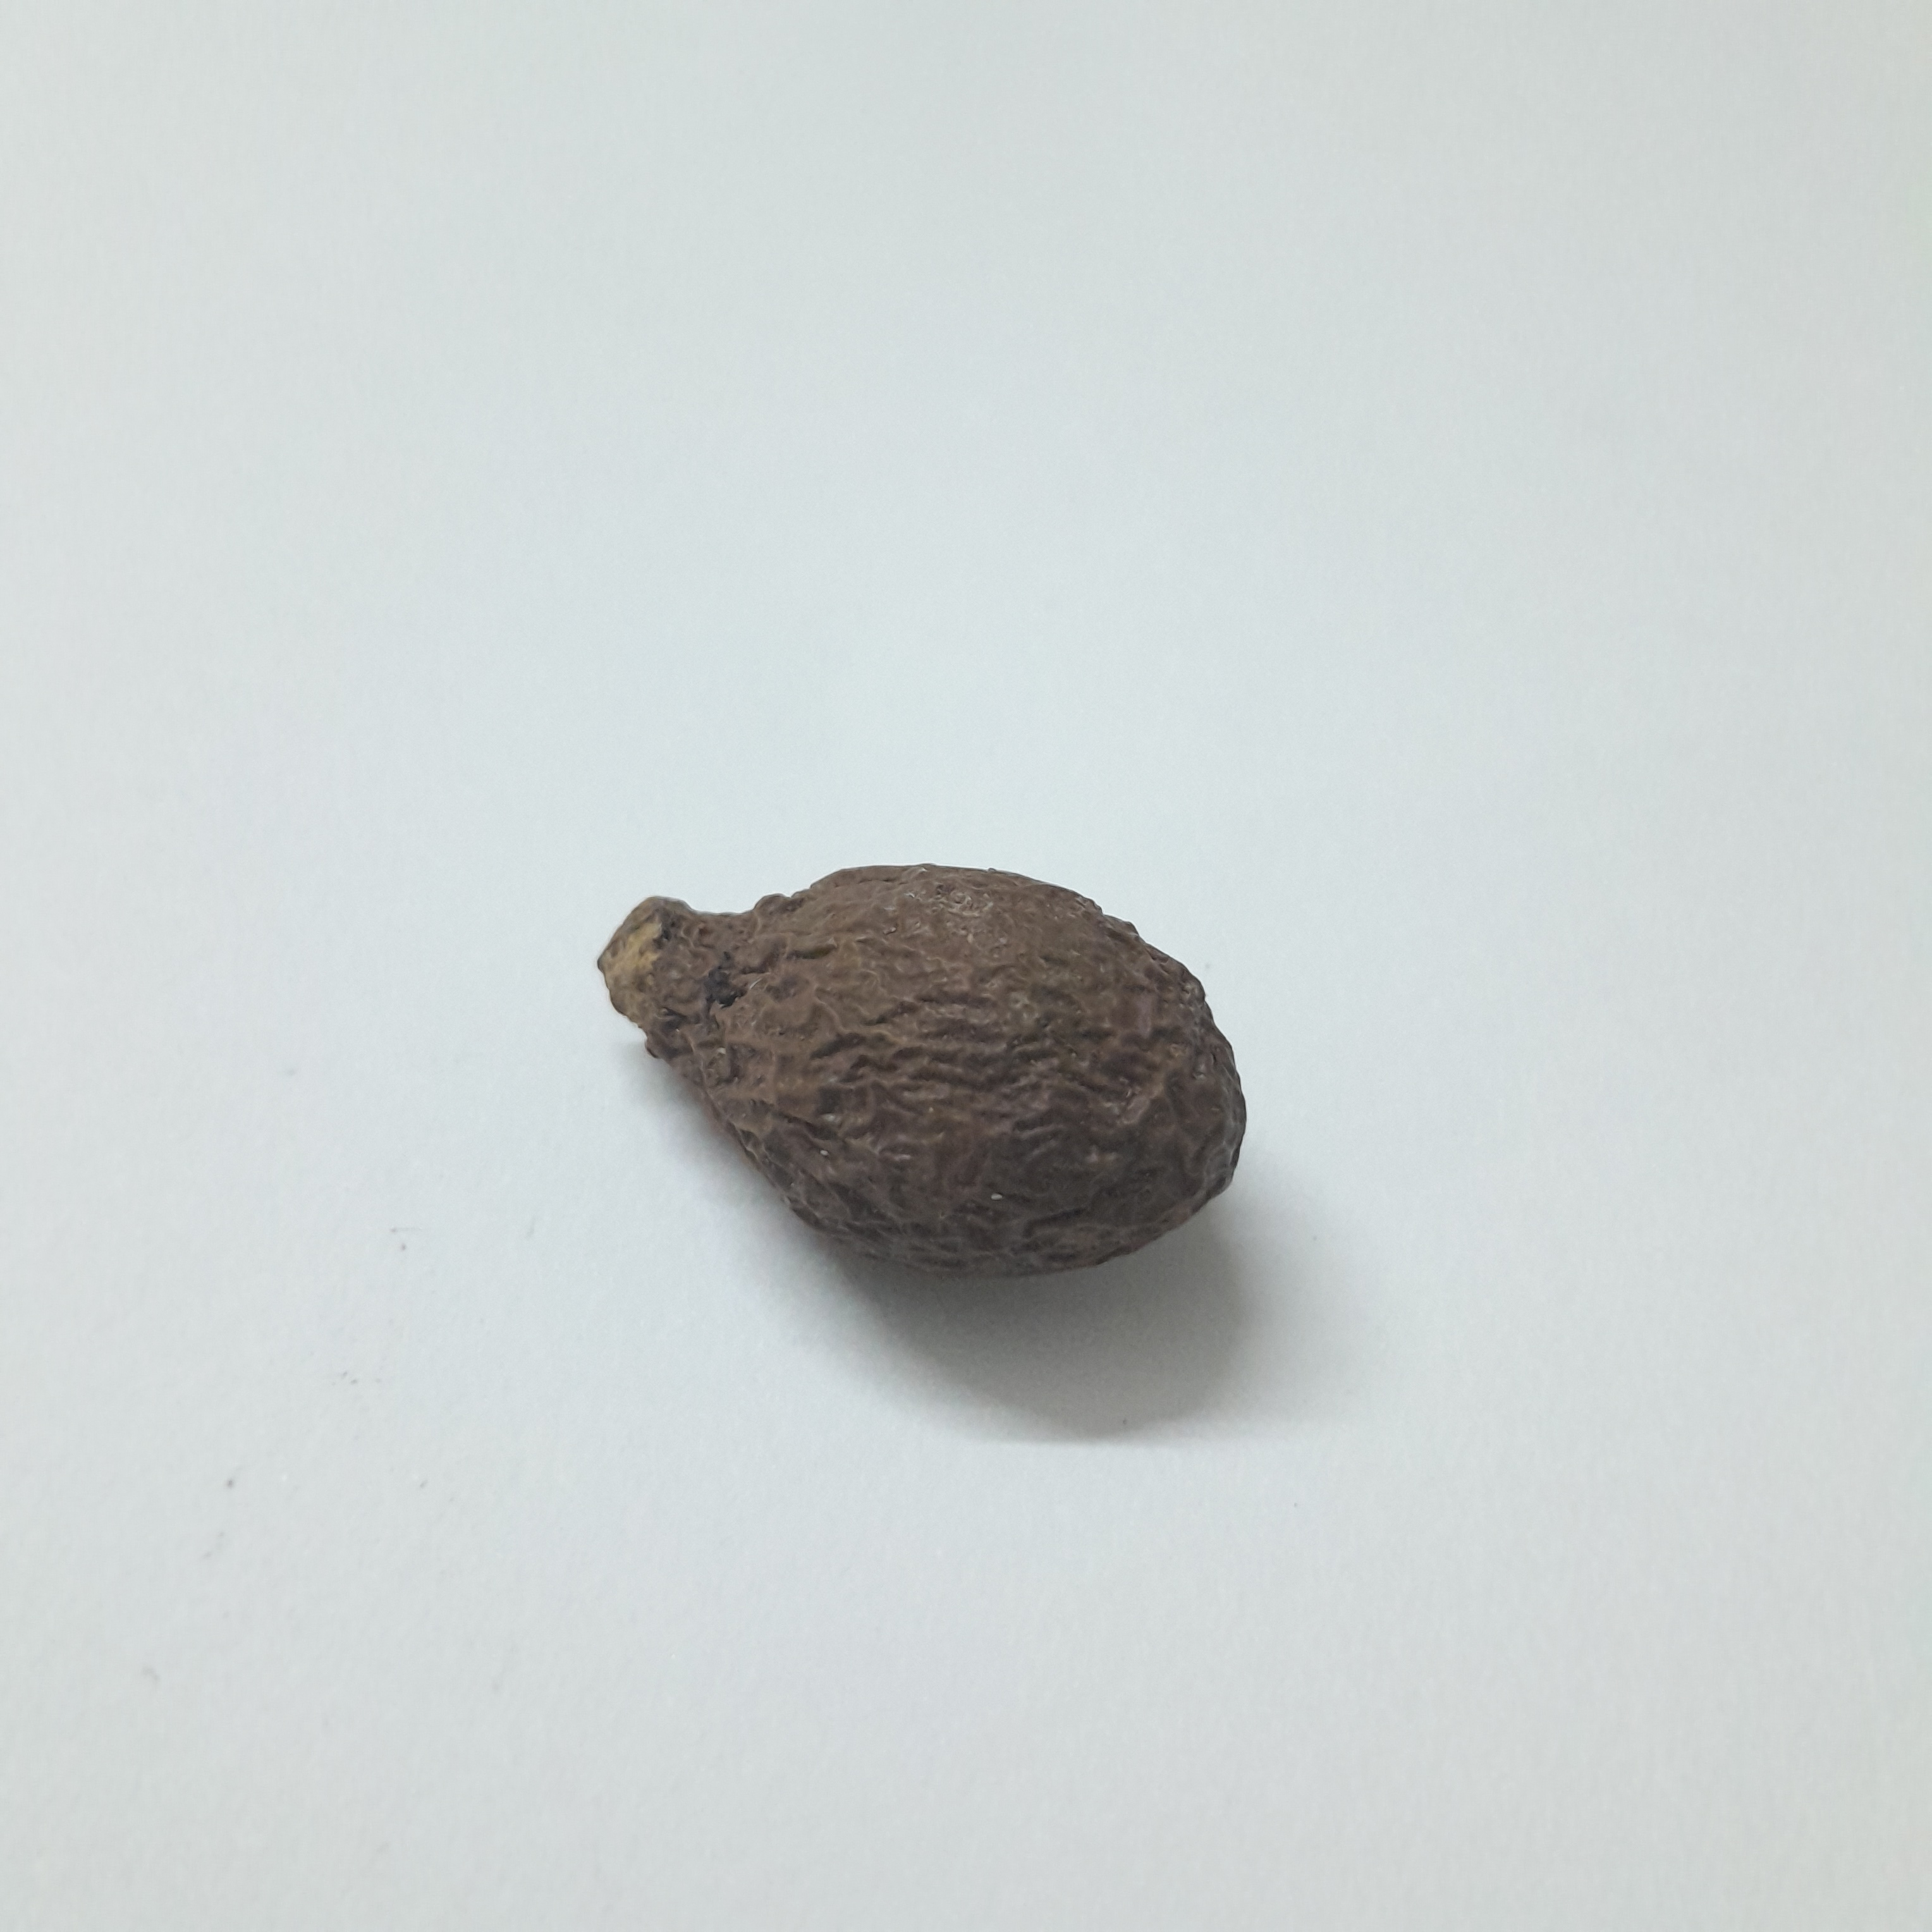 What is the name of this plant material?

niranjanphal
